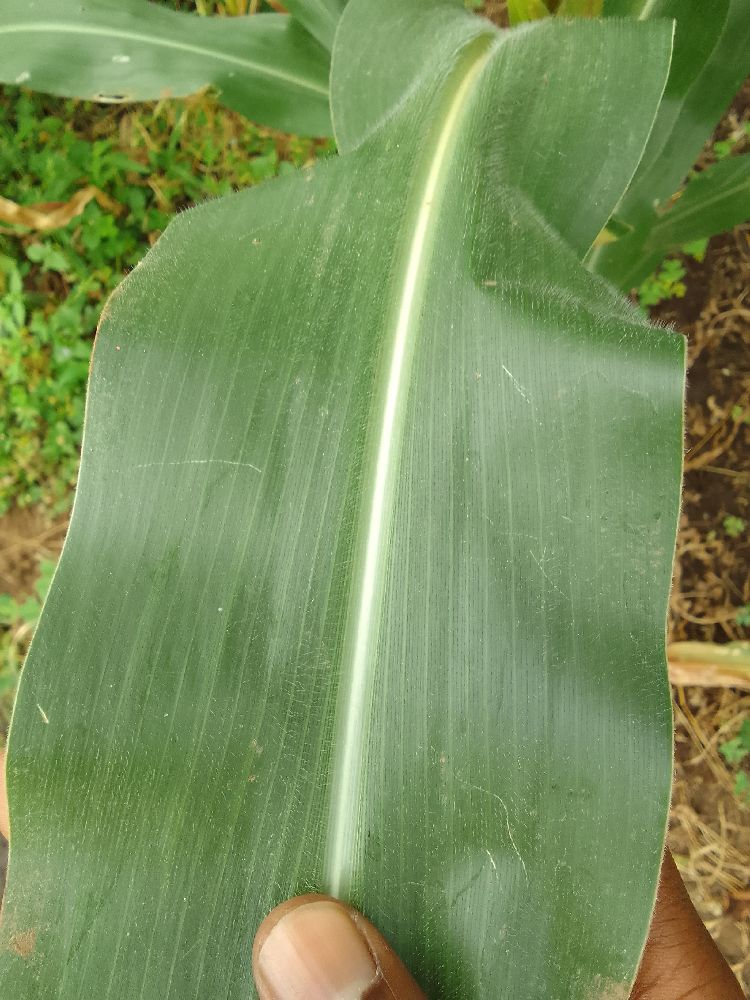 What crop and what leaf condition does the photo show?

maize, healthy
